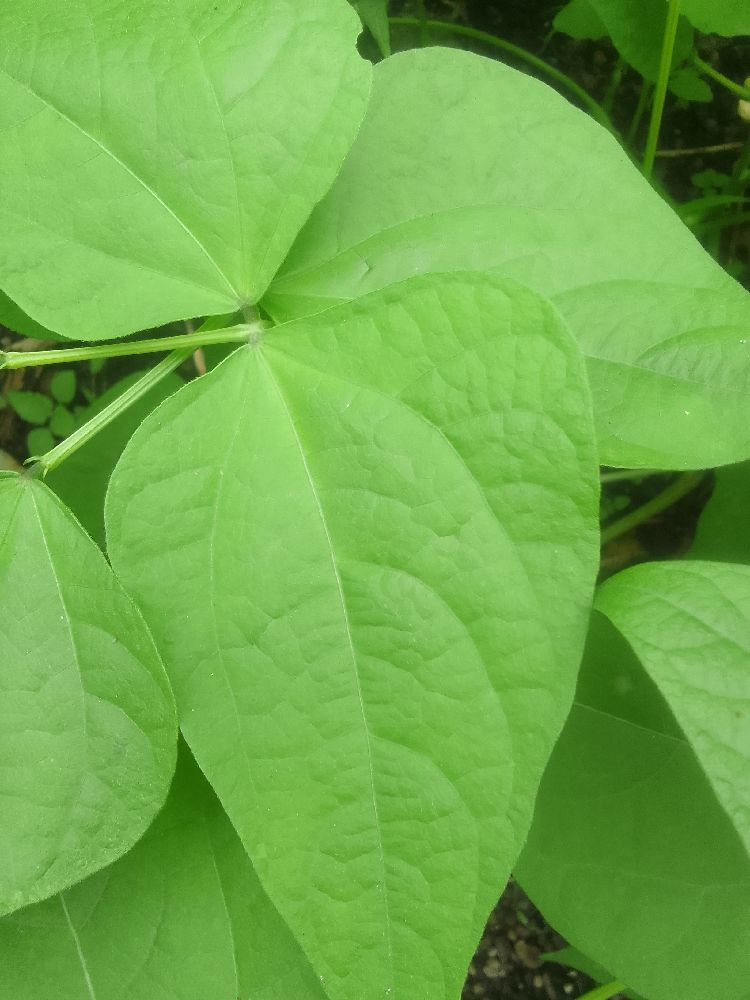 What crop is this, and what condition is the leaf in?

common bean, healthy
